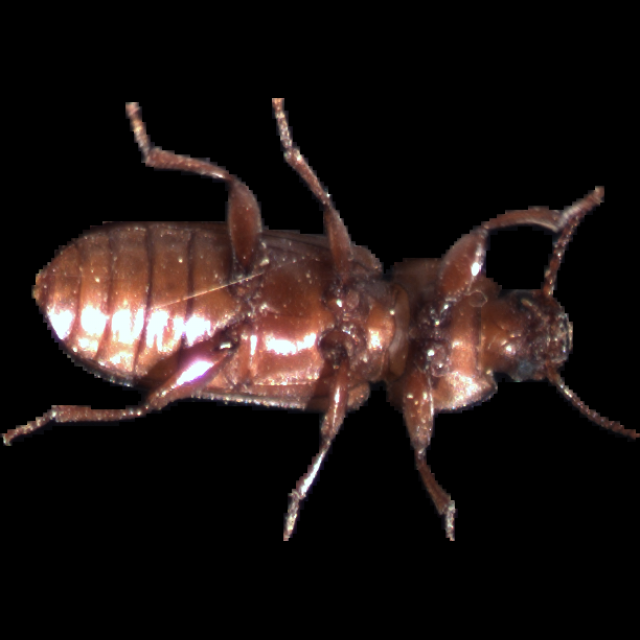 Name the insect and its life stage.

mealworm beetle
